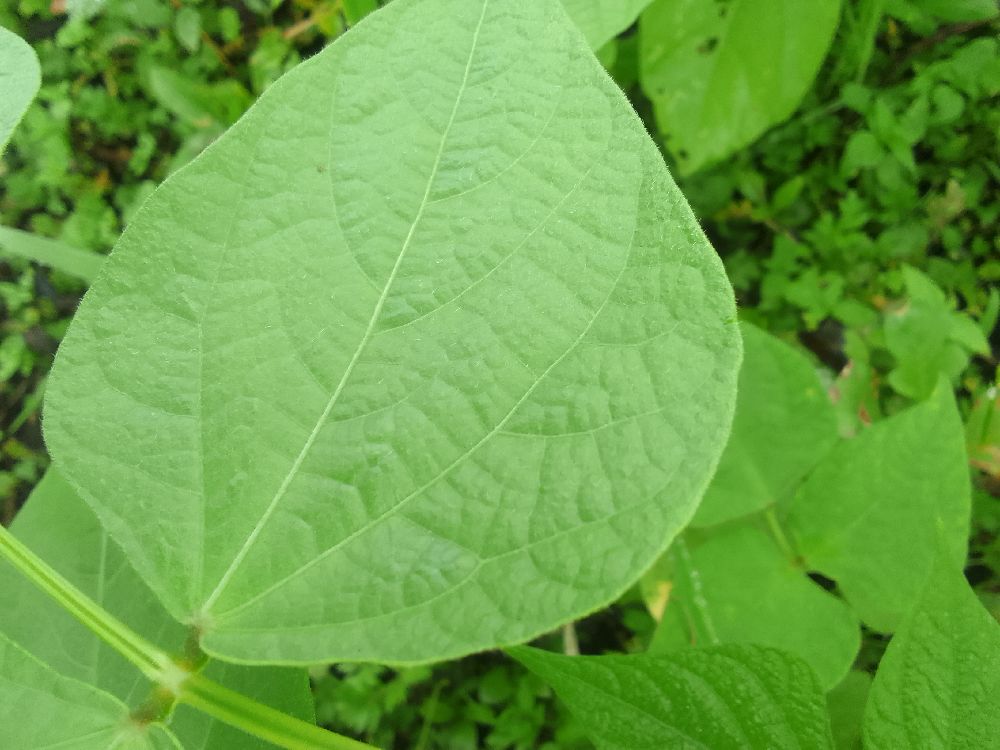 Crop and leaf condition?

common bean, healthy
